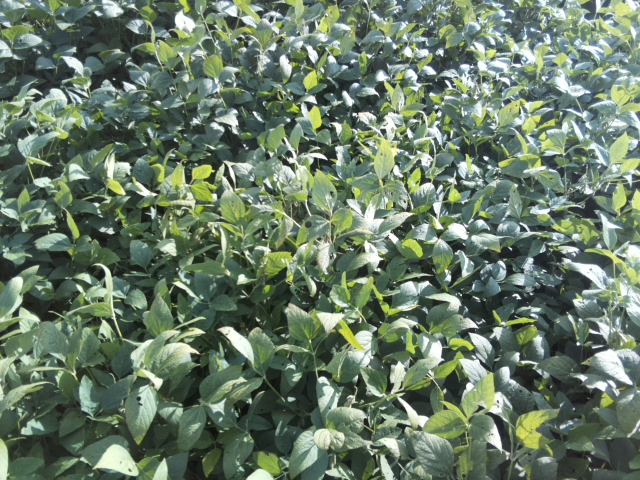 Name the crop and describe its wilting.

soybean, leaflets folding inward at secondary pulvinus with no turgor loss in leaflets or petioles
